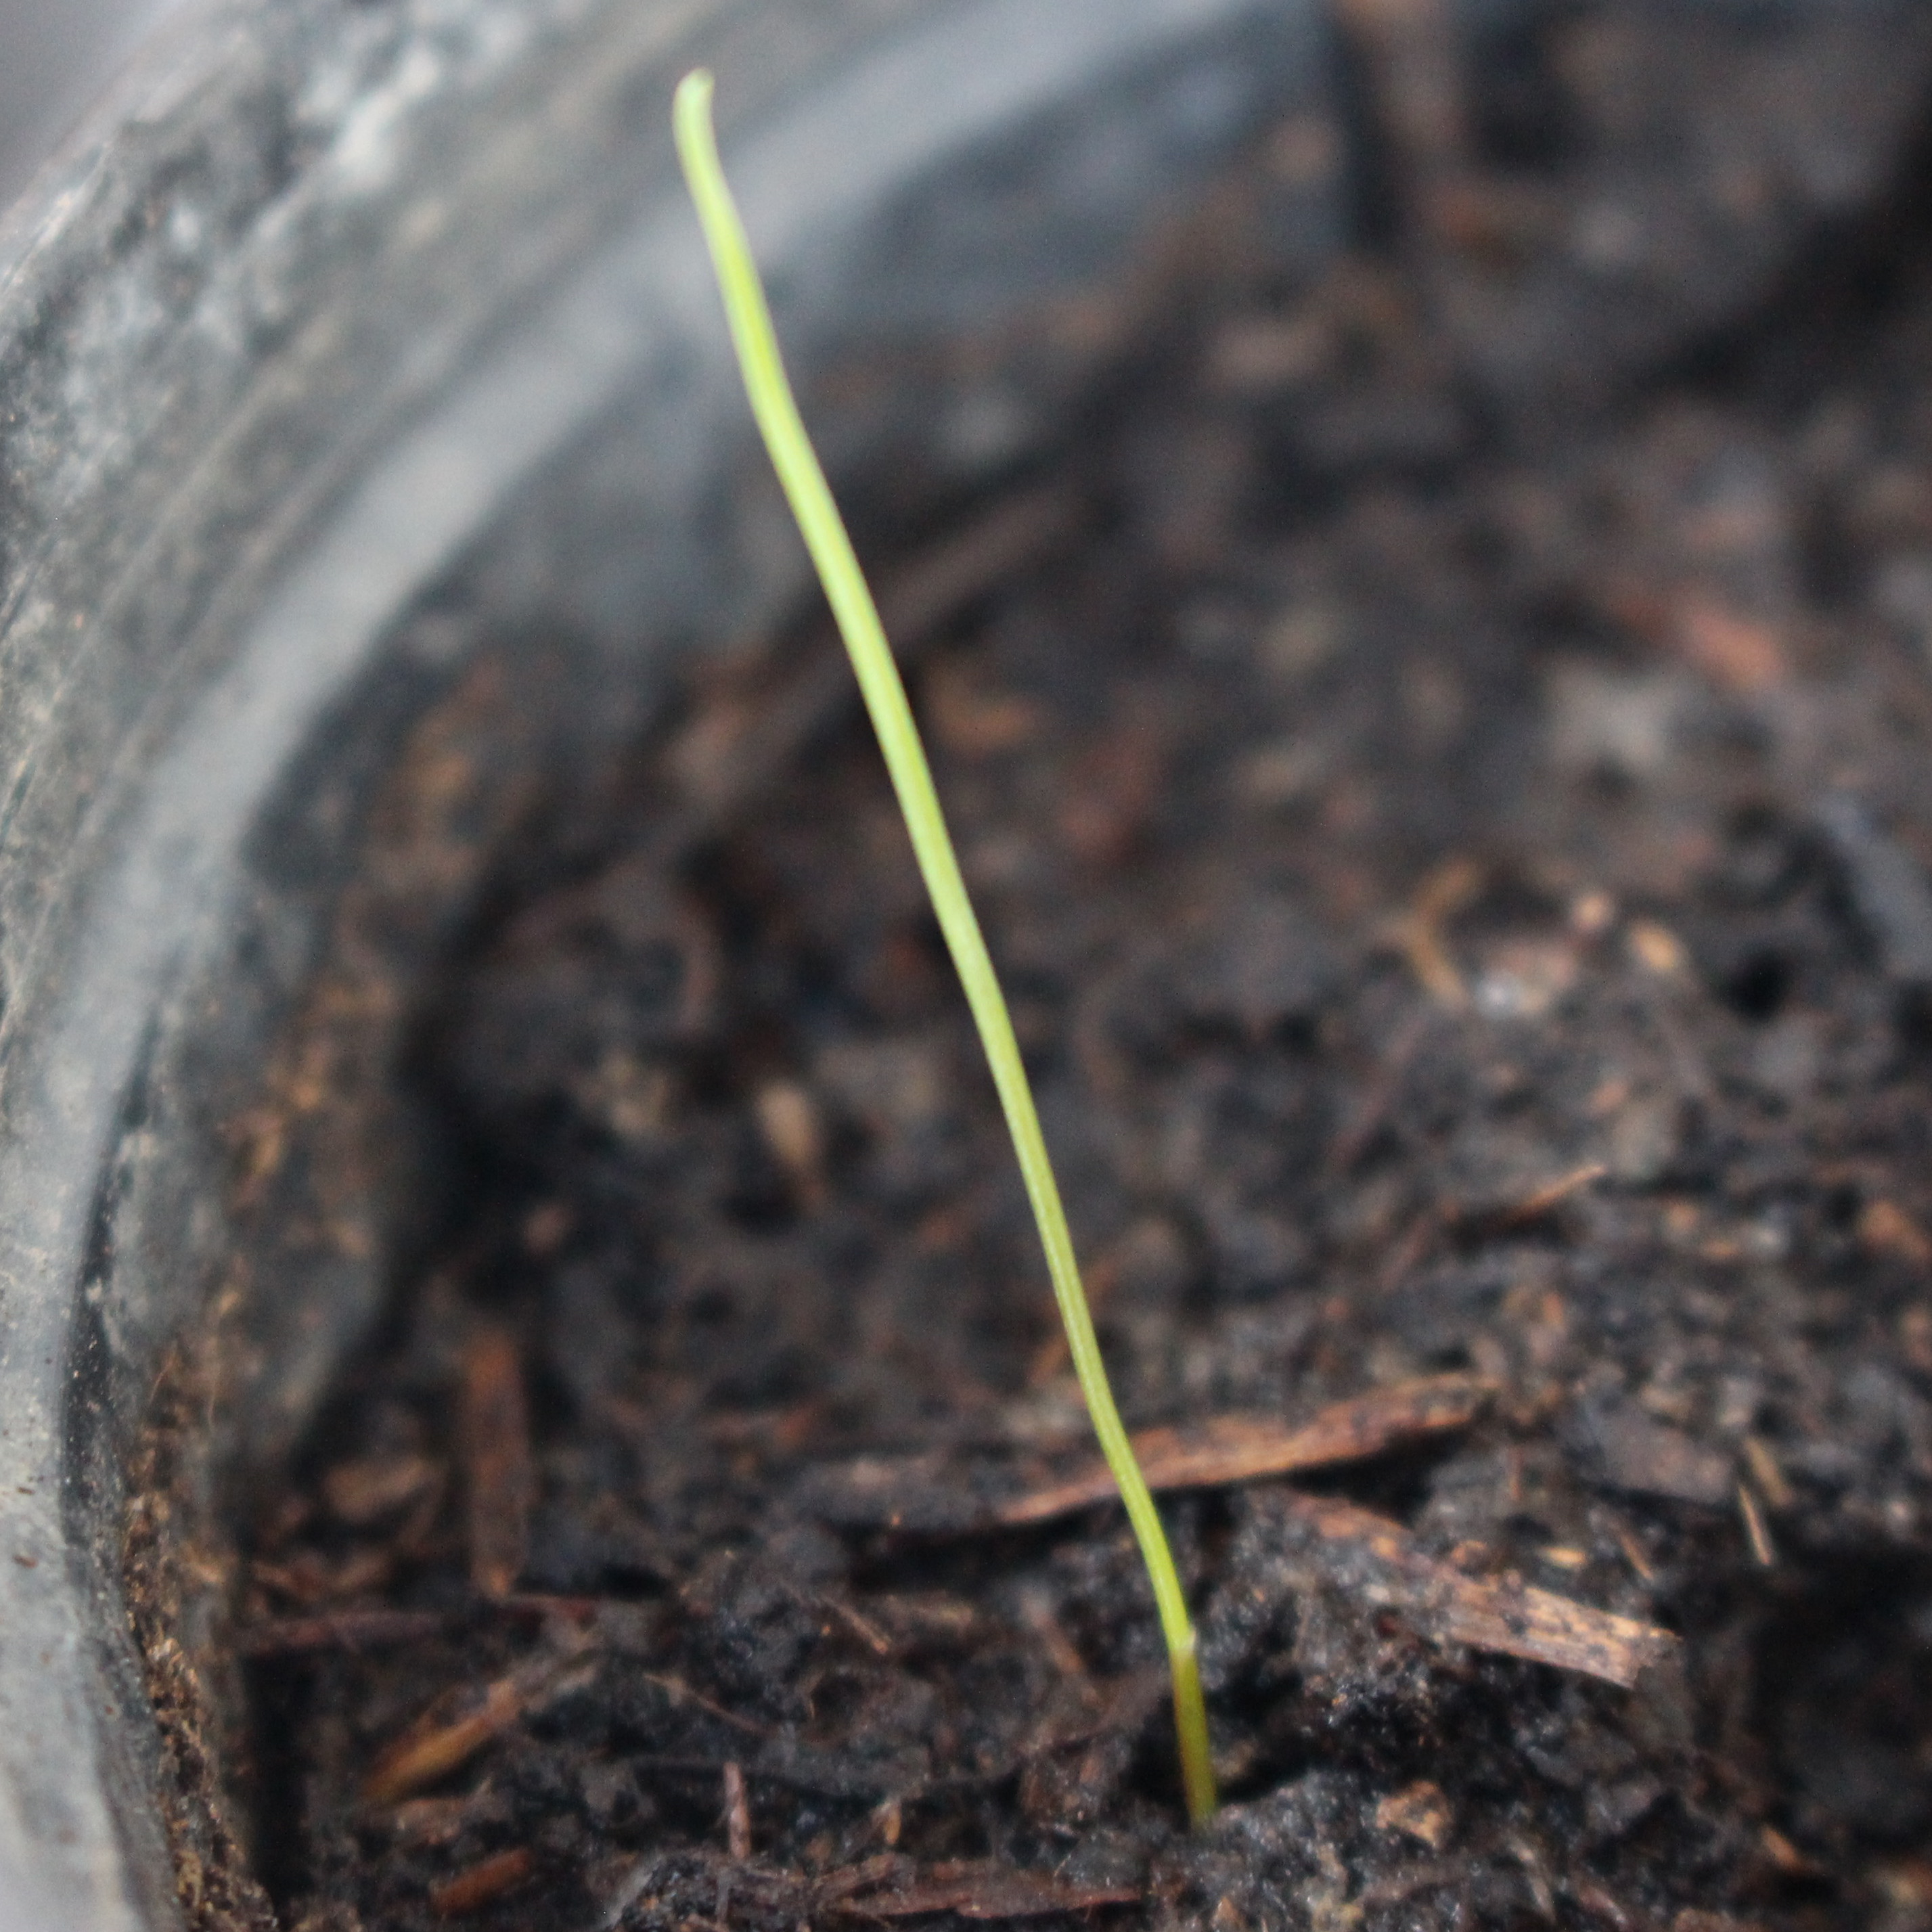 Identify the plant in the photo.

Lolium multiflorum
